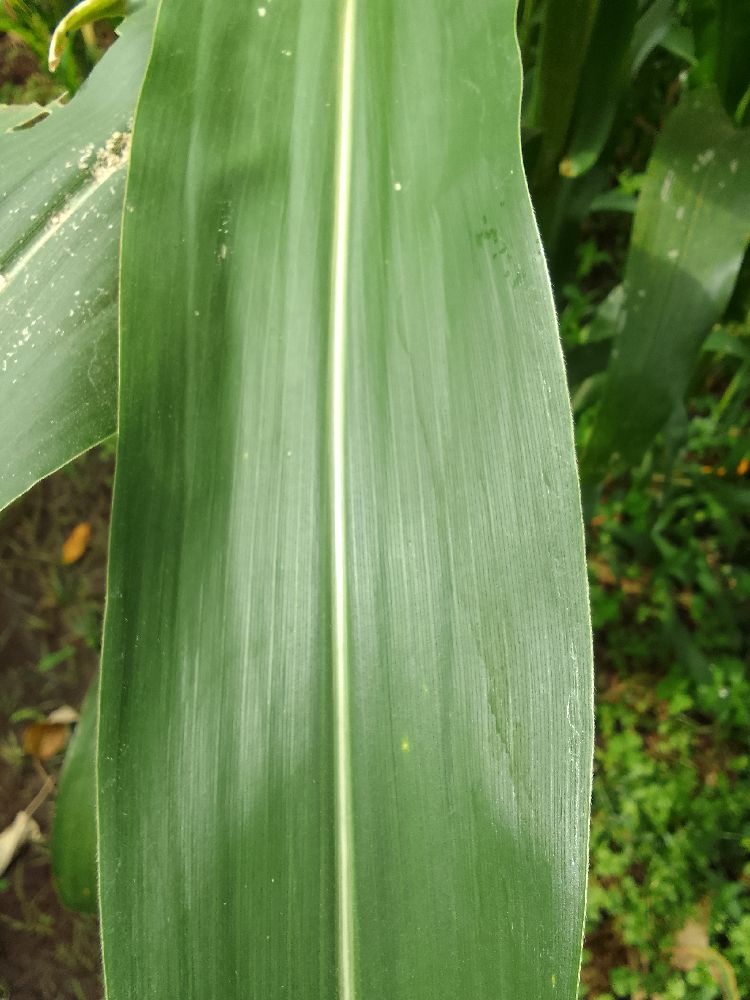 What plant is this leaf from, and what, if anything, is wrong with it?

maize, healthy
